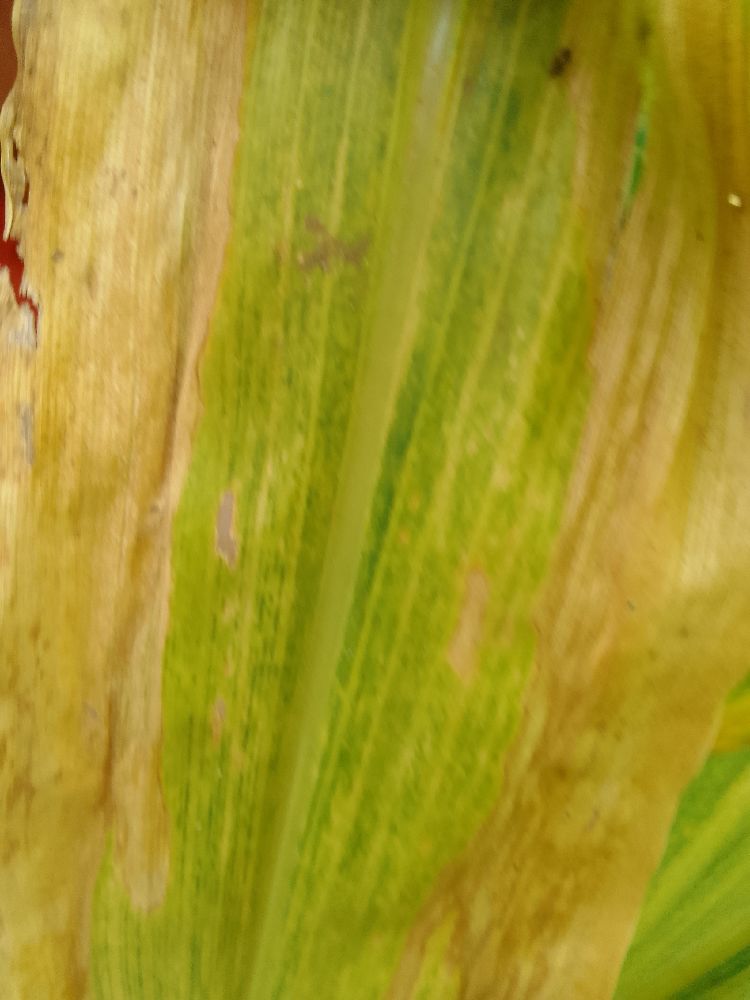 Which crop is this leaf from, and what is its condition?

maize, maize lethal necrosis
